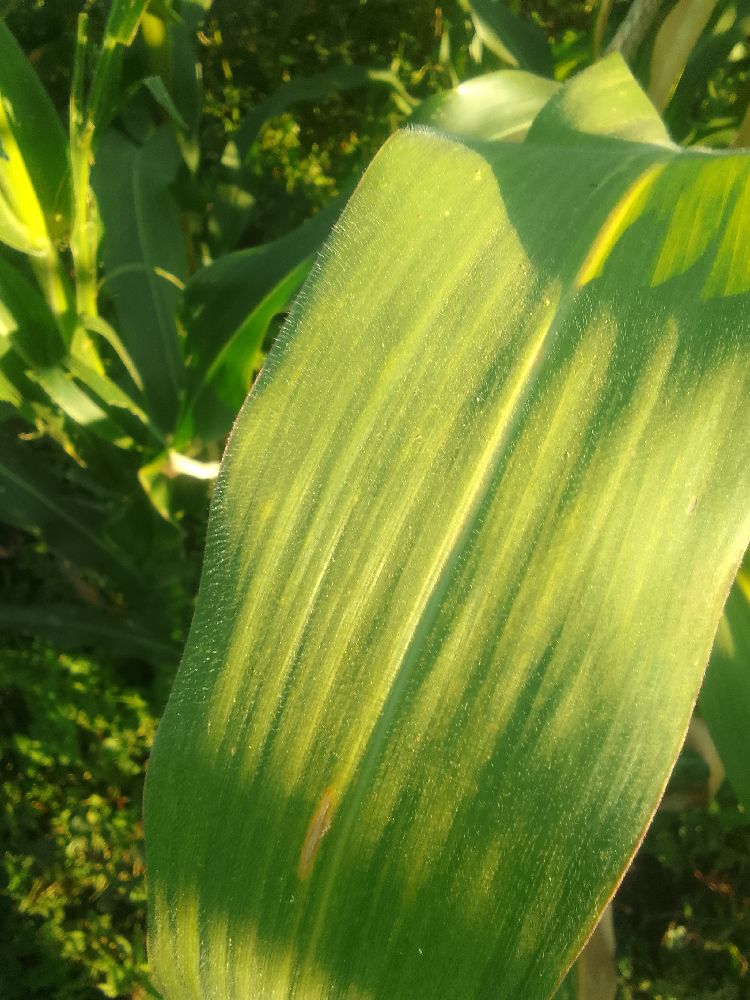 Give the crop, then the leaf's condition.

maize, healthy
